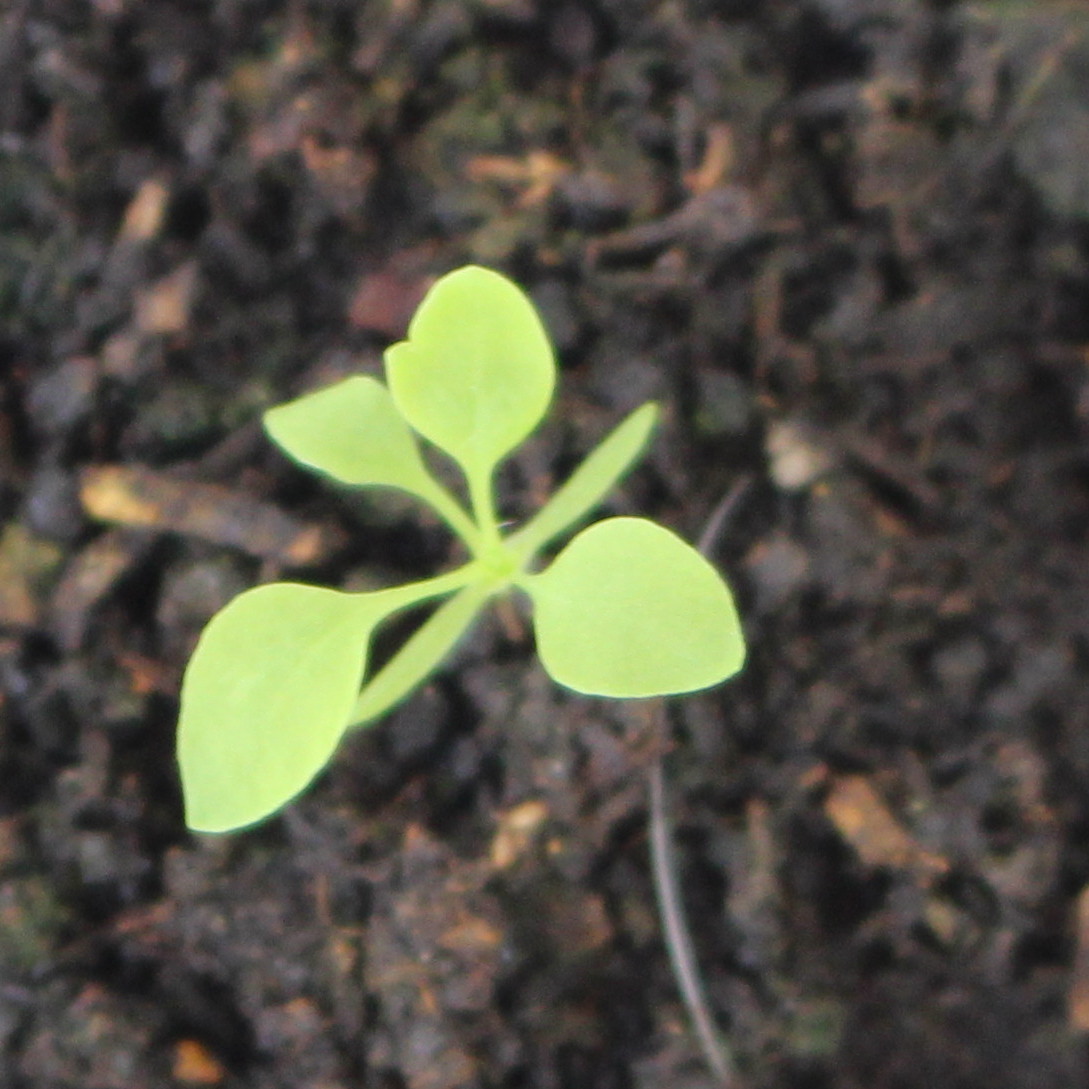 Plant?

Papaver rhoeas
